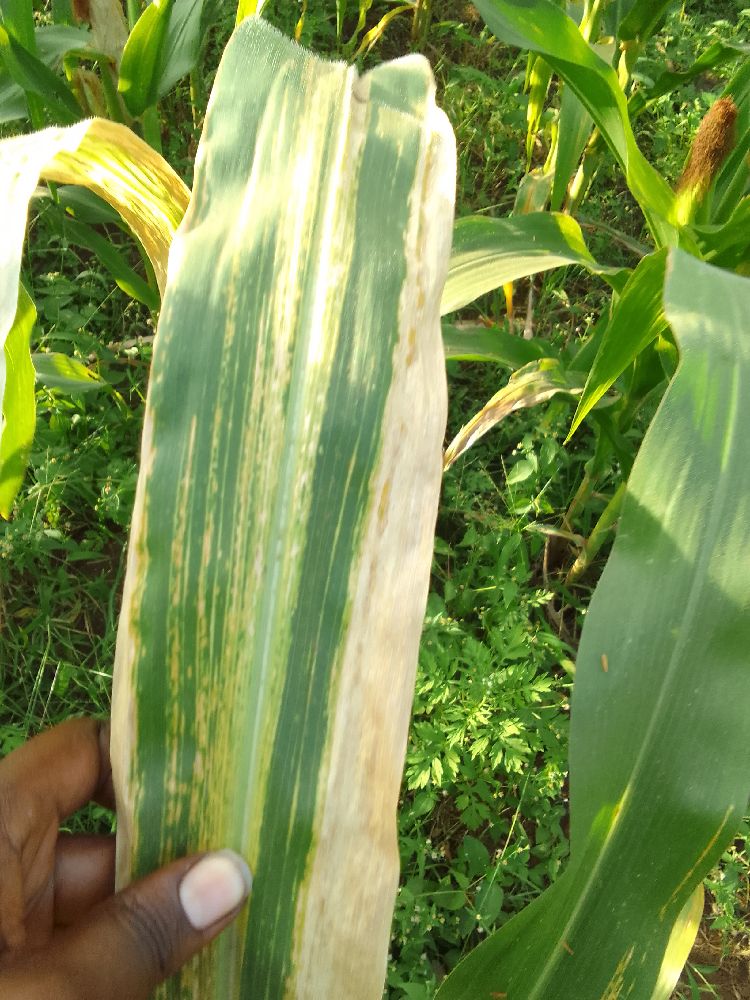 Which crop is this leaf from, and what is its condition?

maize, maize lethal necrosis
